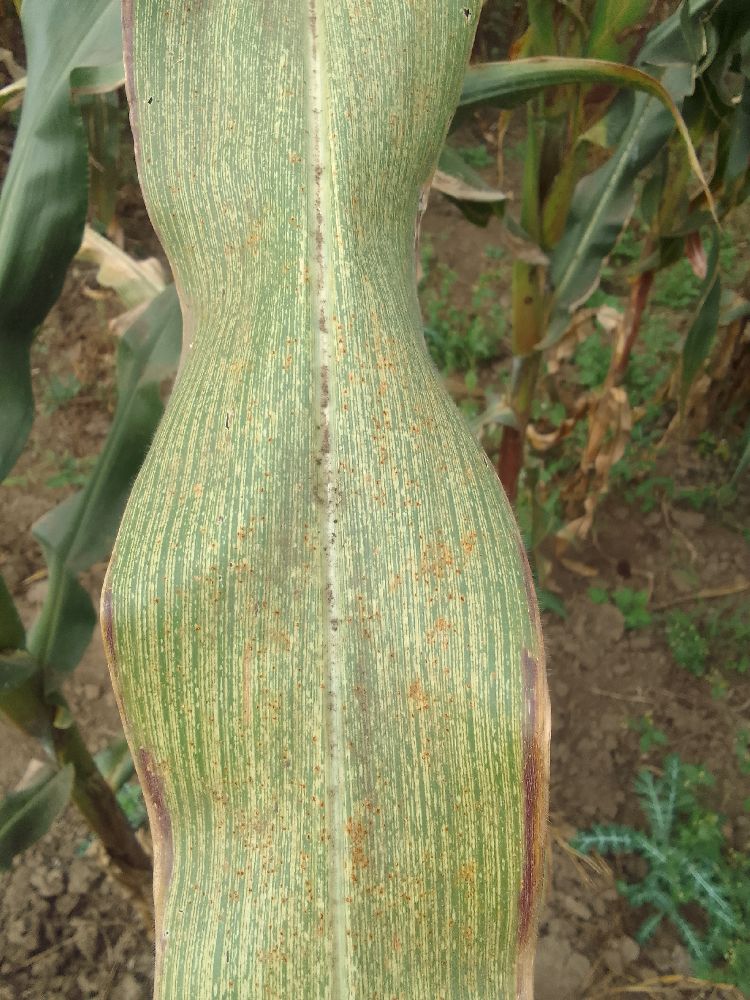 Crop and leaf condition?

maize, maize streak virus
